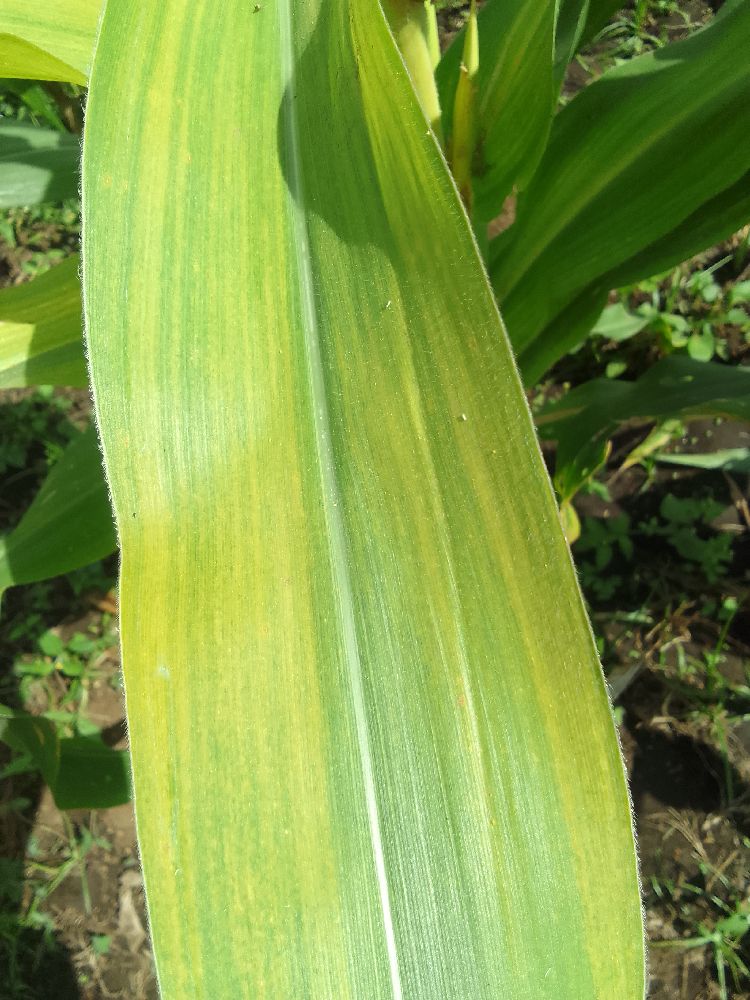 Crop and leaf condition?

maize, maize lethal necrosis
